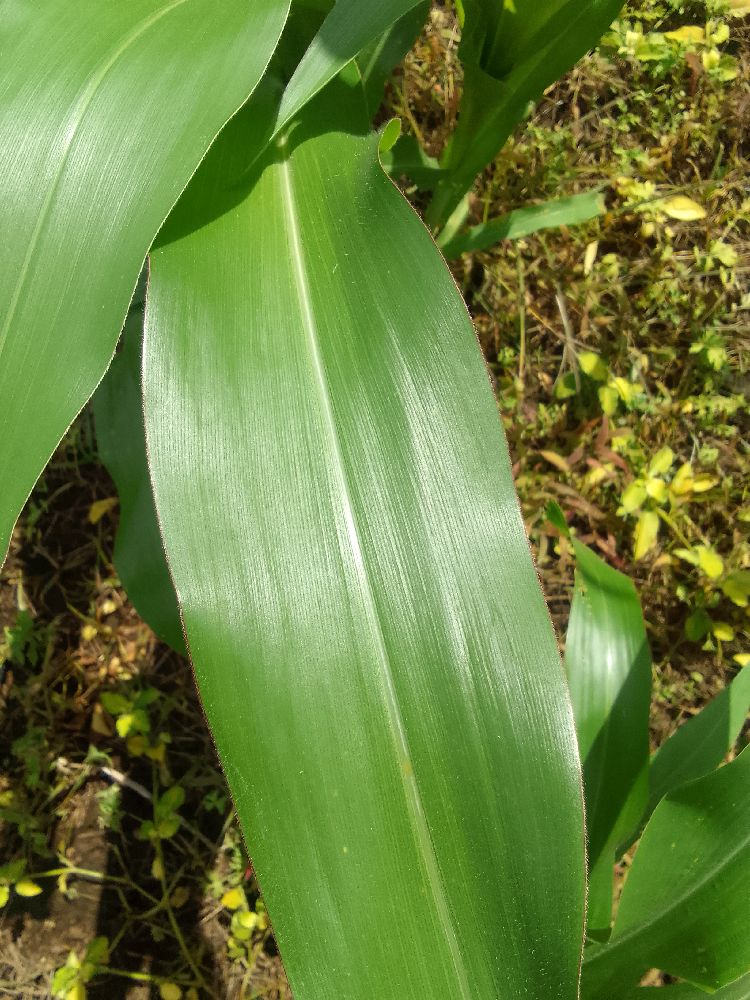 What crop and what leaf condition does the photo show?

maize, healthy
